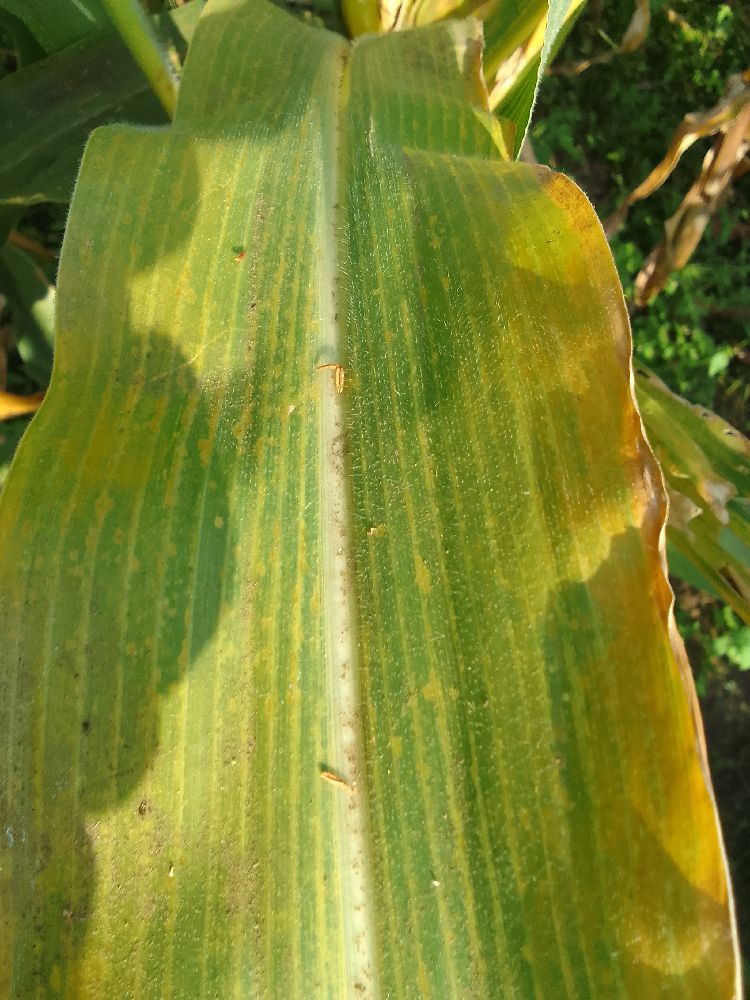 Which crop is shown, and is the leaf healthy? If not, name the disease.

maize, maize lethal necrosis
